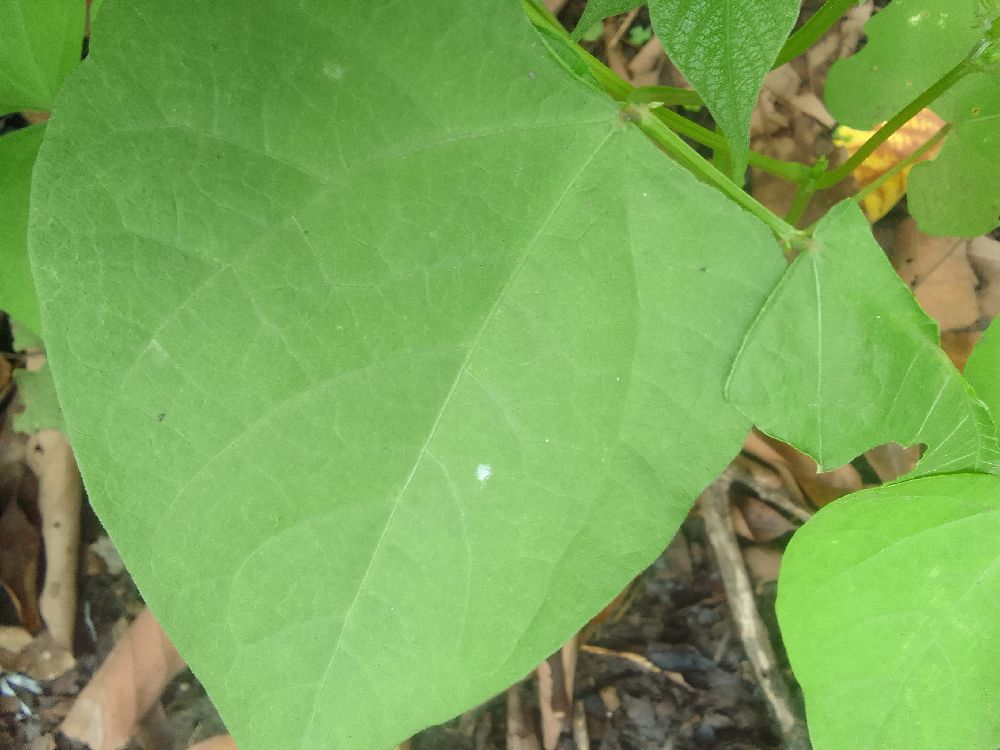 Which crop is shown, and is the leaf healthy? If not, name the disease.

common bean, healthy
